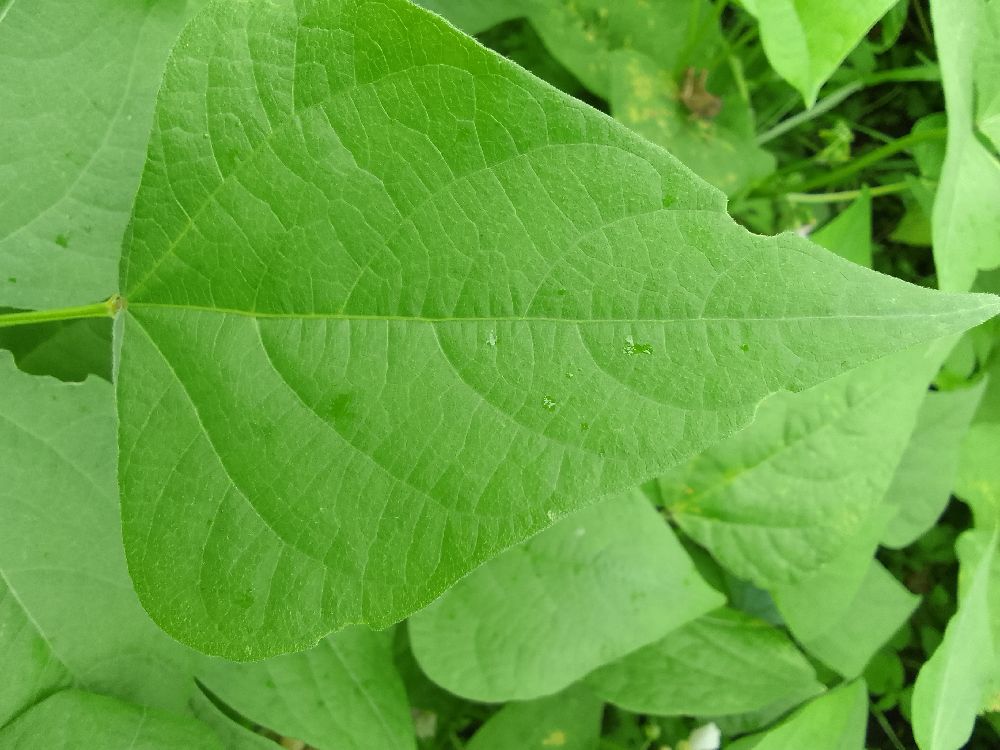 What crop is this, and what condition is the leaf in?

common bean, healthy
